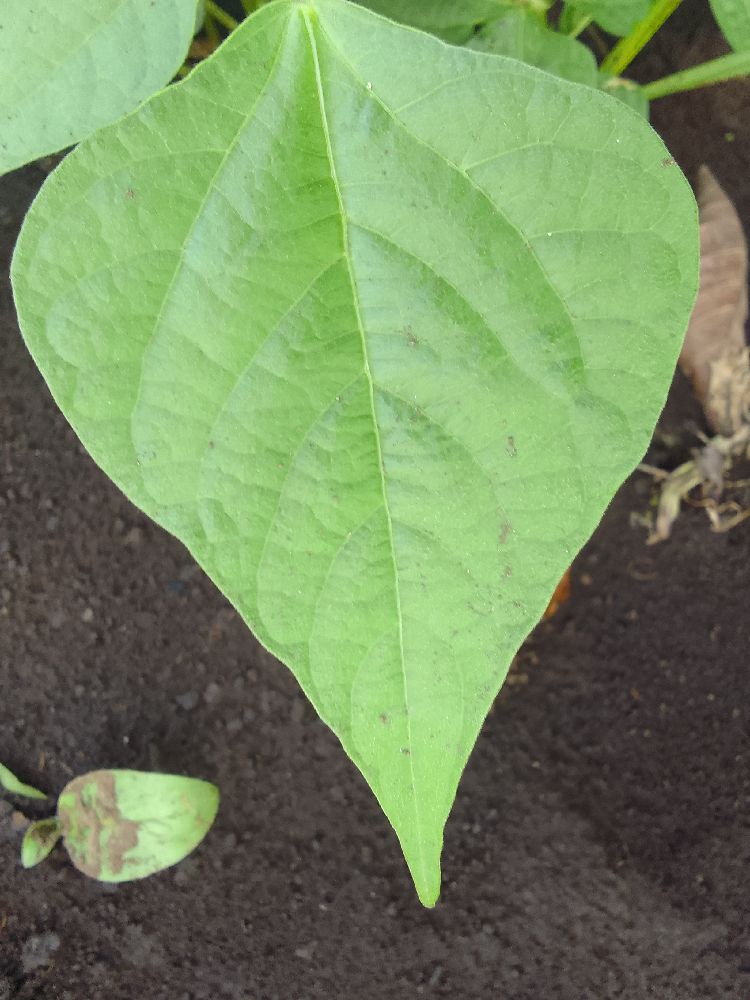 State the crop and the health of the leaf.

common bean, healthy
